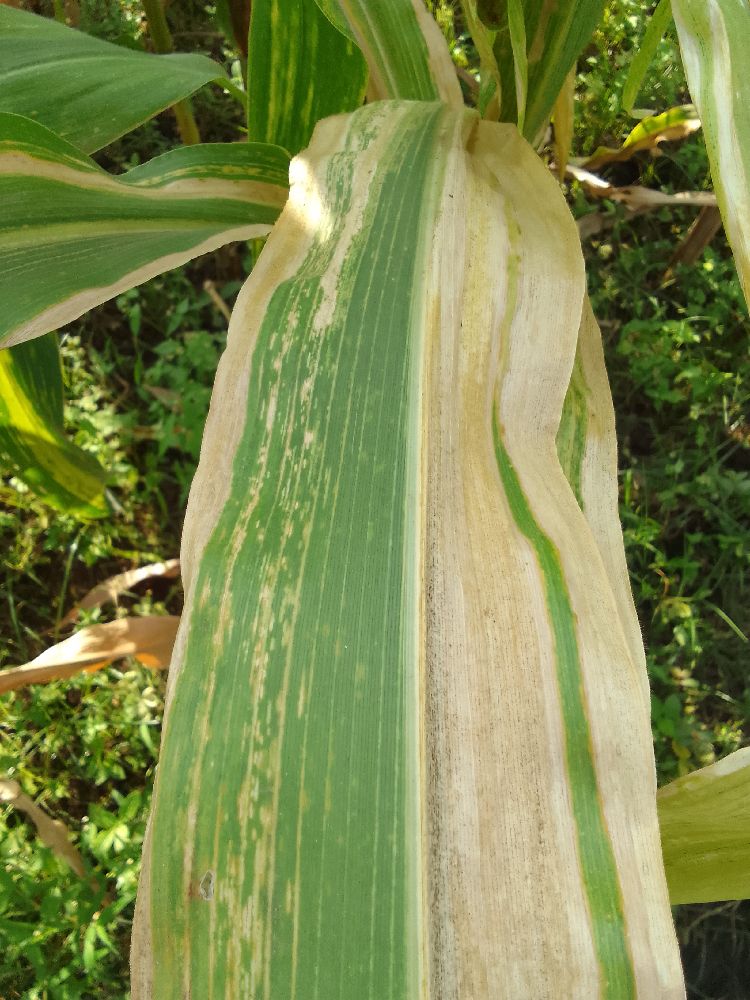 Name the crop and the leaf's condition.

maize, maize lethal necrosis
